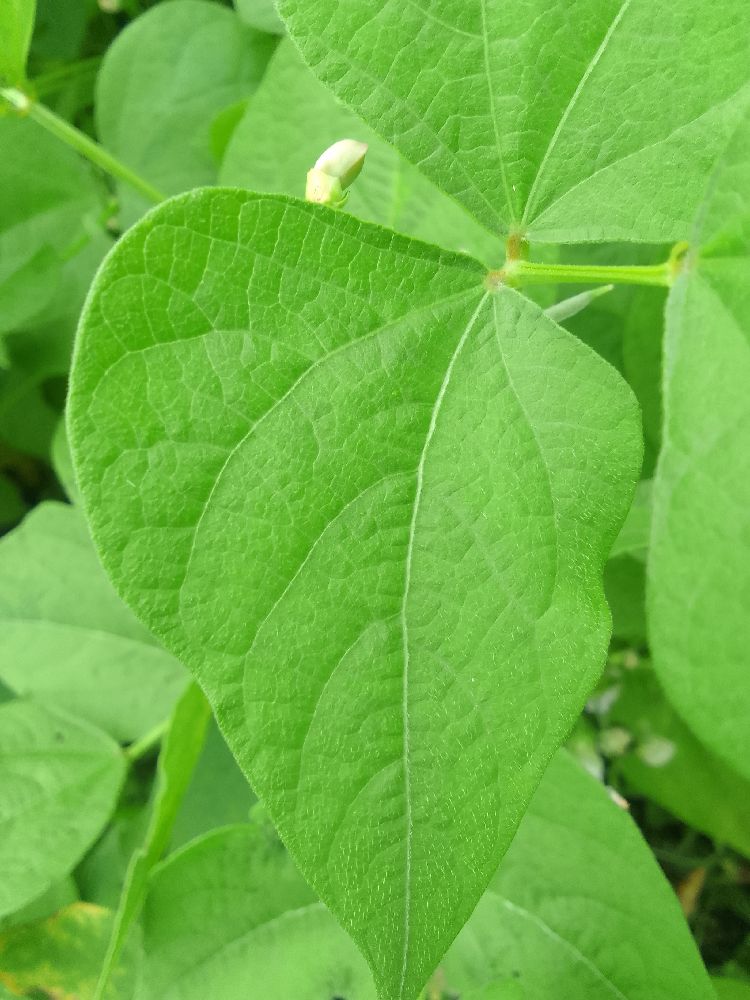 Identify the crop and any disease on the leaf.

common bean, healthy
